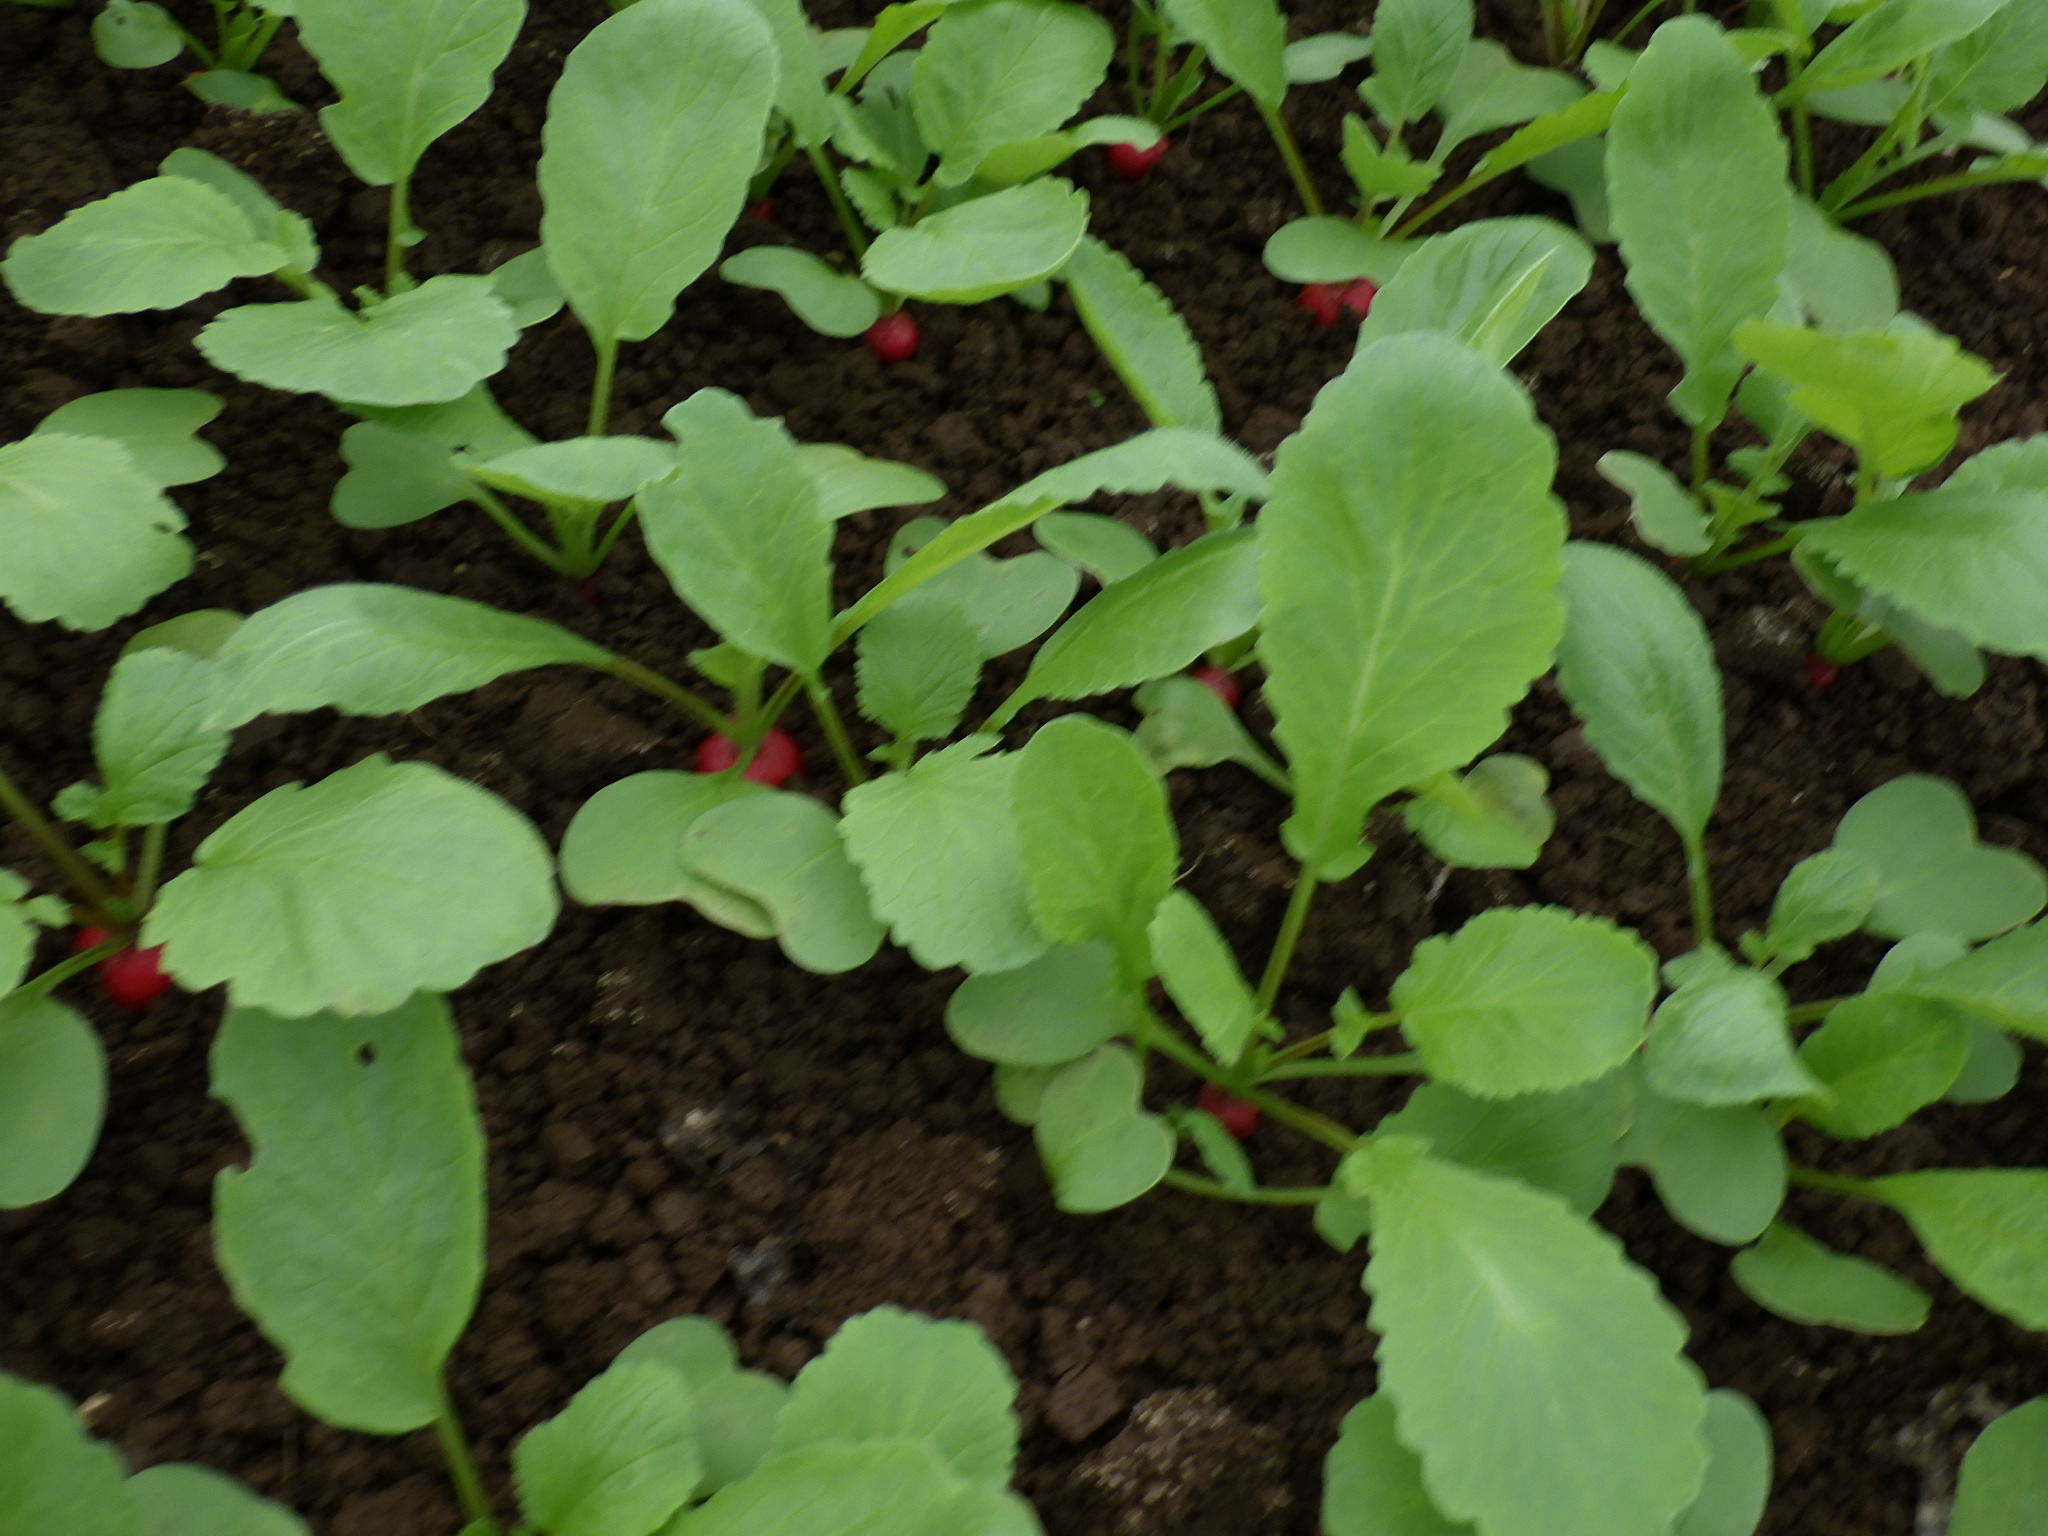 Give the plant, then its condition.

radish, healthy
